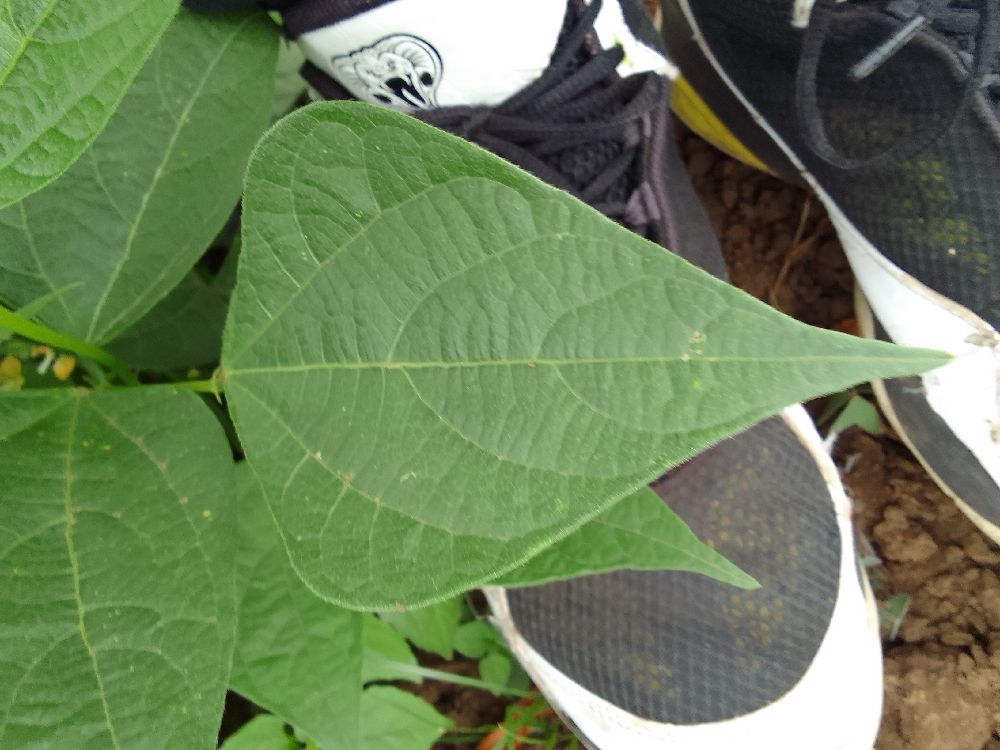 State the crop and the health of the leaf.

common bean, healthy
